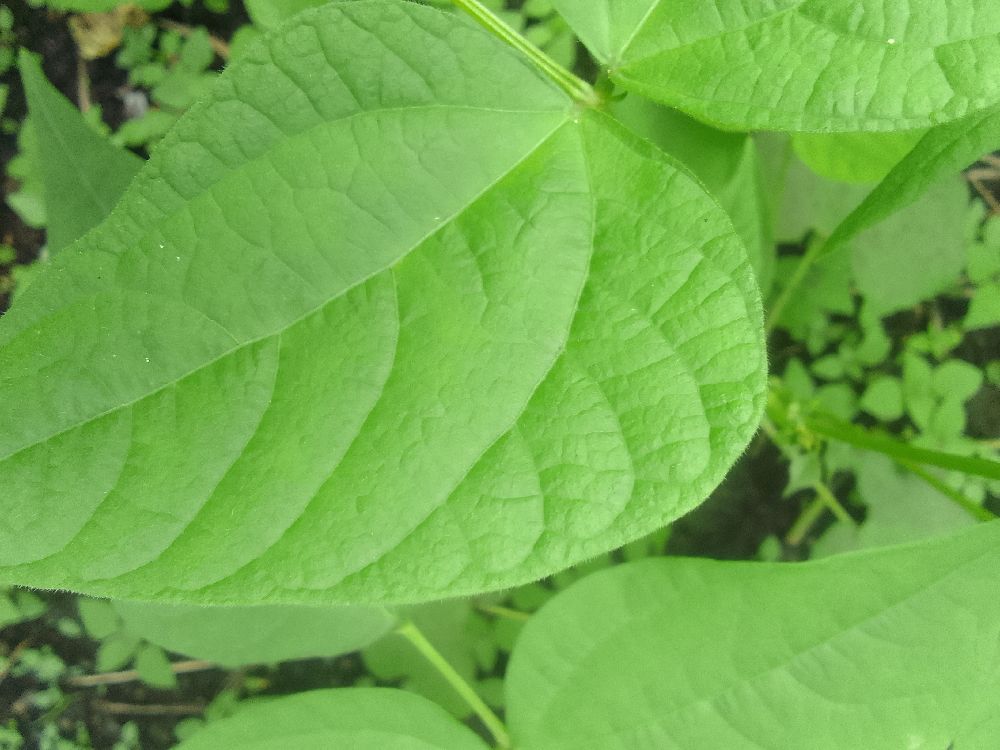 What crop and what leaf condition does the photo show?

common bean, healthy
